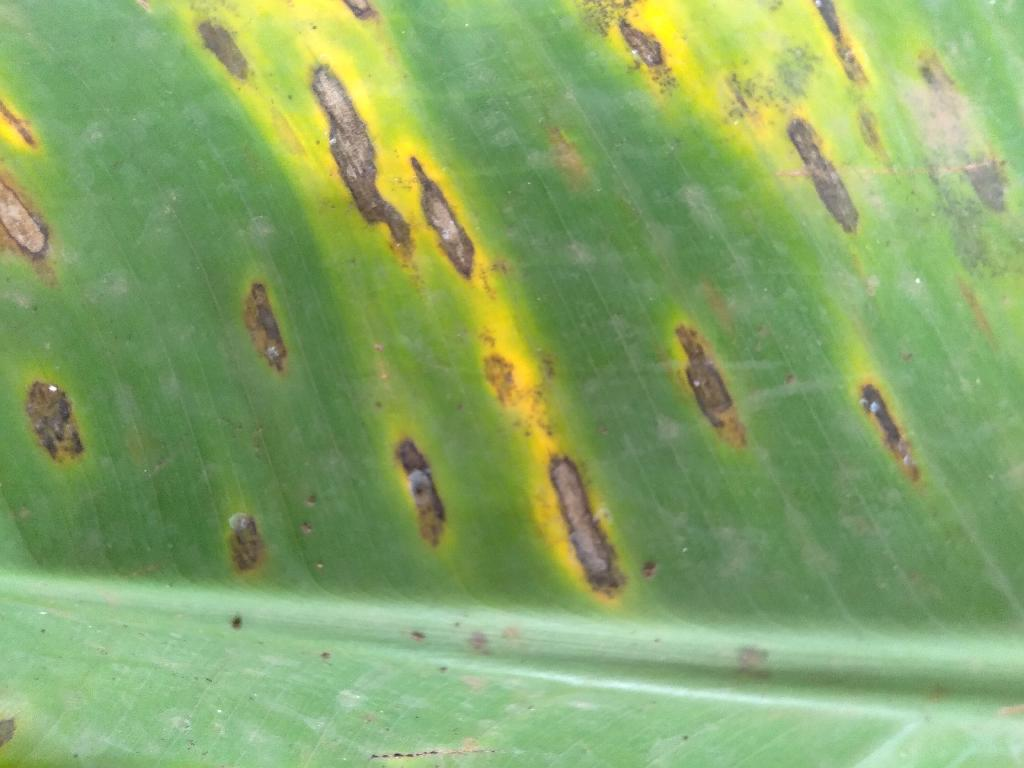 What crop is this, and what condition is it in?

banana, black sigatoka
